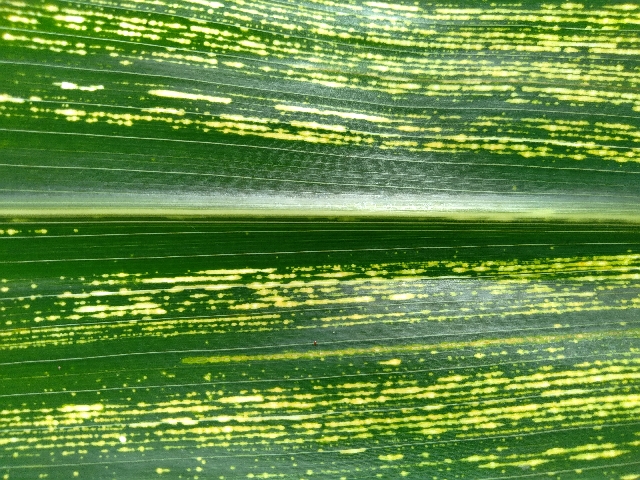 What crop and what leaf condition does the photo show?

maize, maize streak virus
